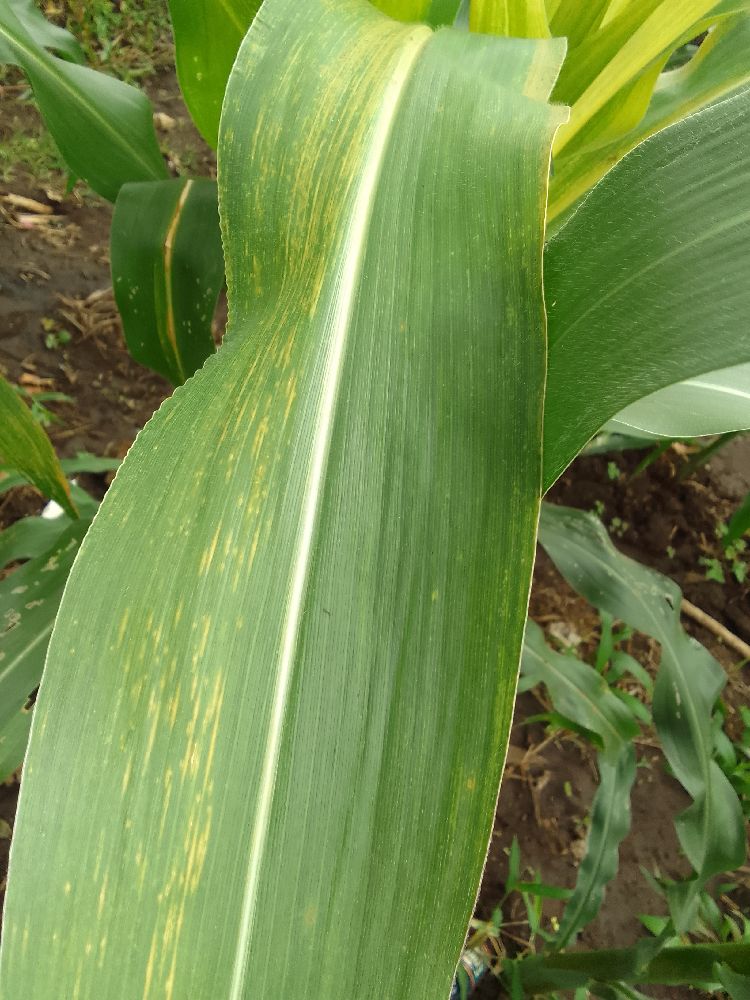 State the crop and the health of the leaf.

maize, maize lethal necrosis
